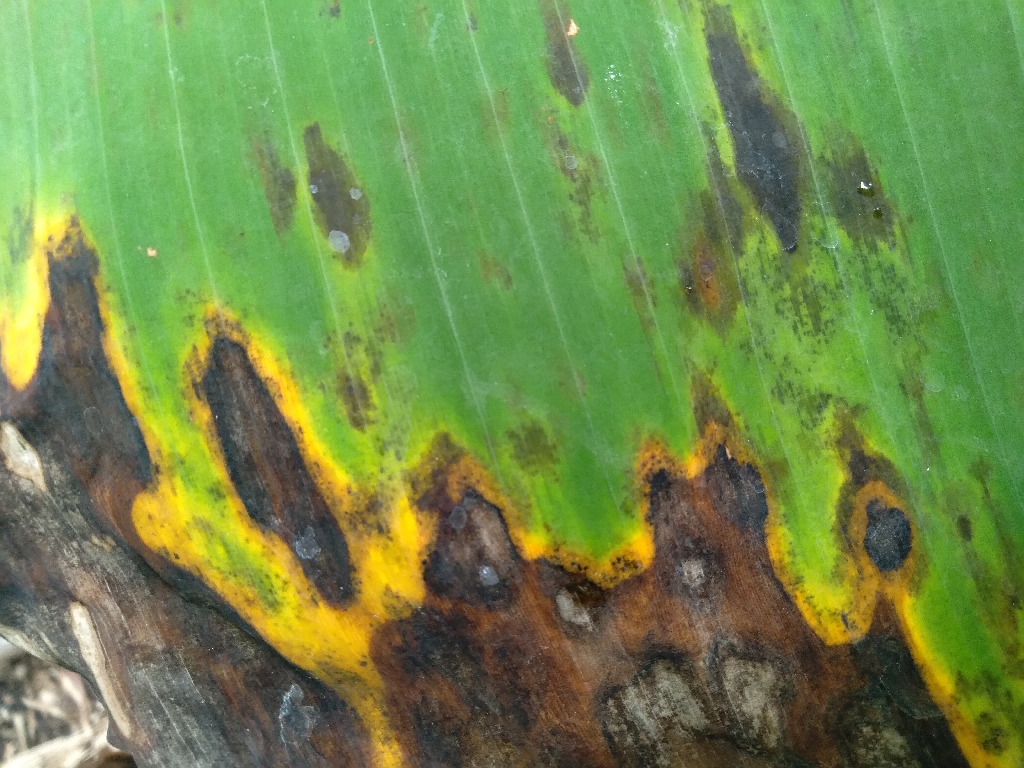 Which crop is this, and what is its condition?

banana, black sigatoka
